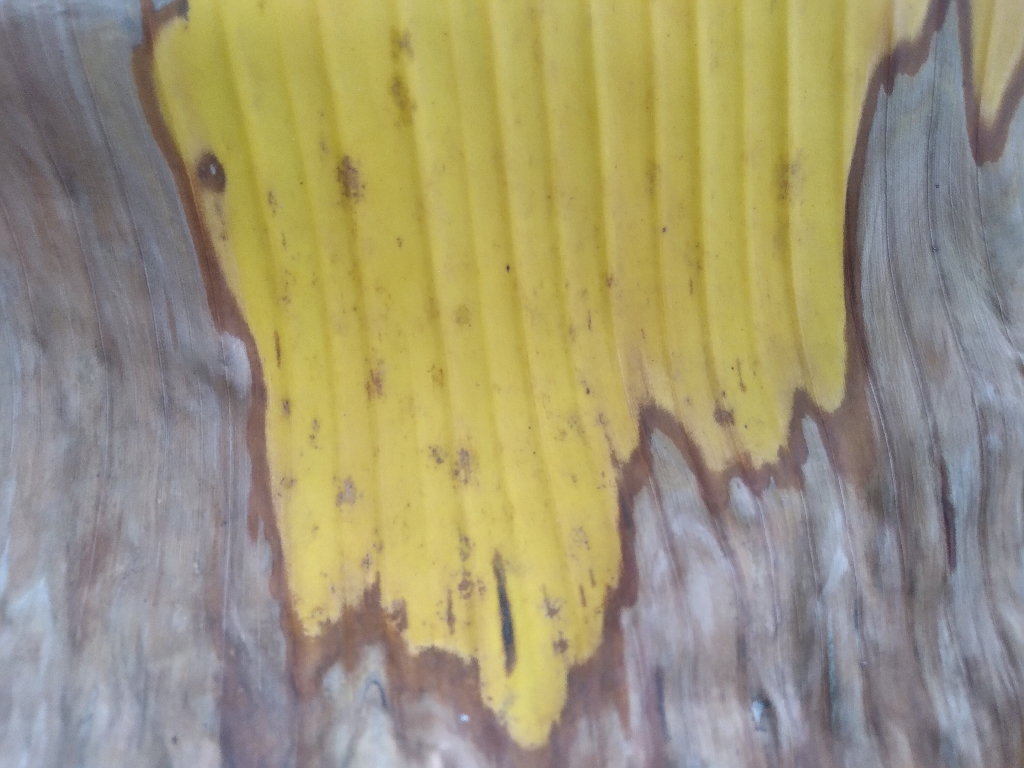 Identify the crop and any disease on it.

banana, black sigatoka
